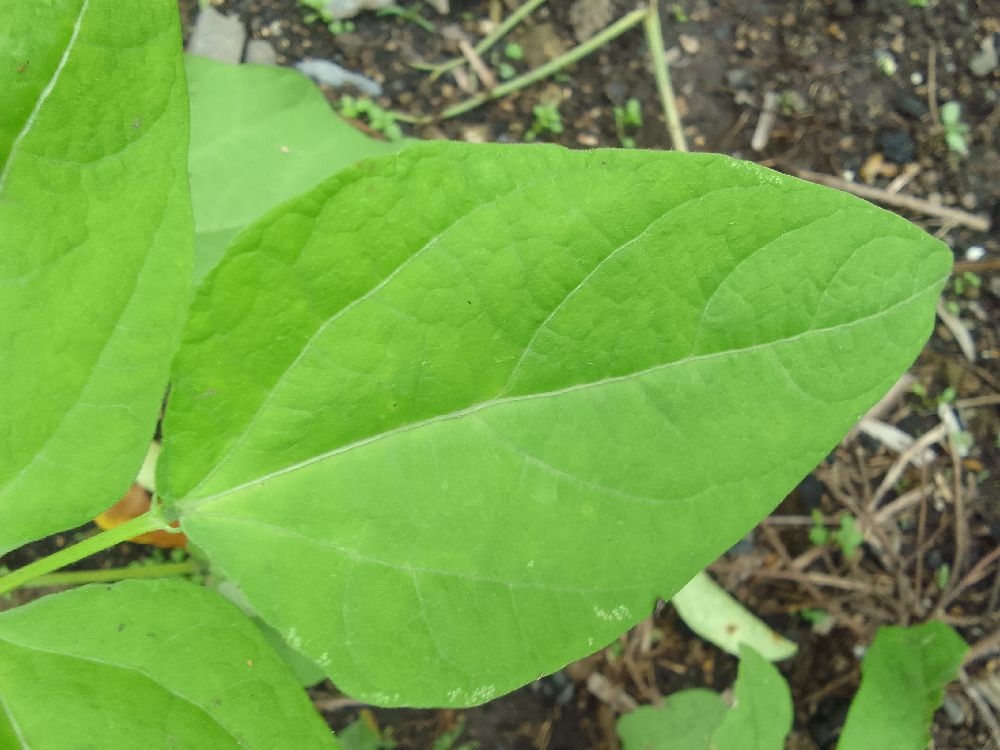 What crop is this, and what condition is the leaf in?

common bean, healthy
